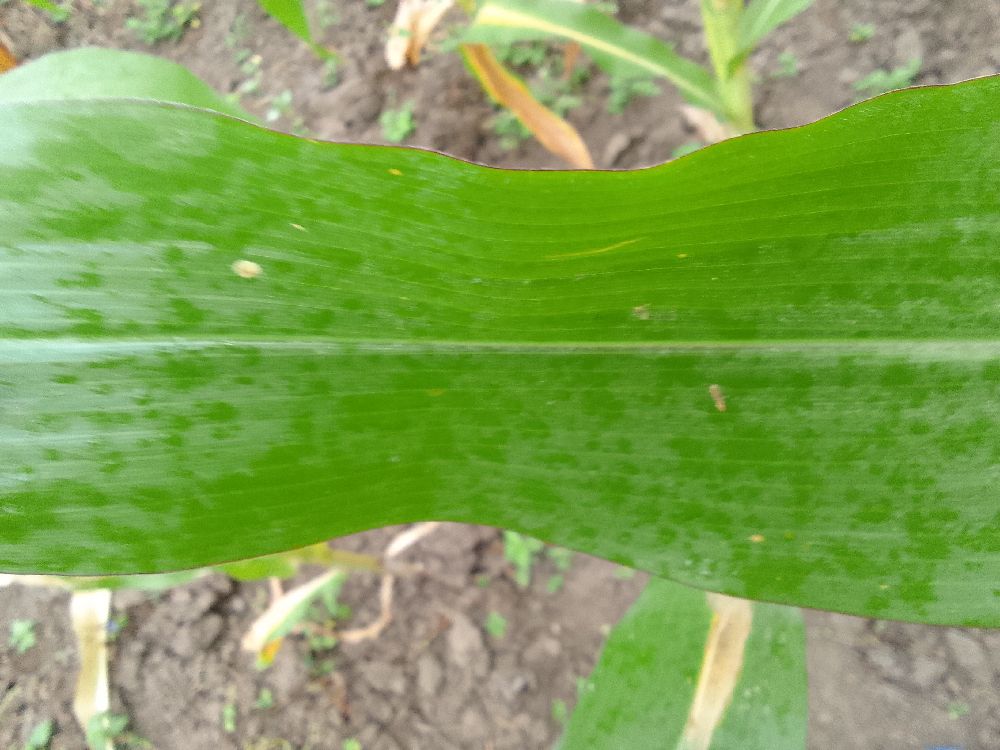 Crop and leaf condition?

maize, healthy
